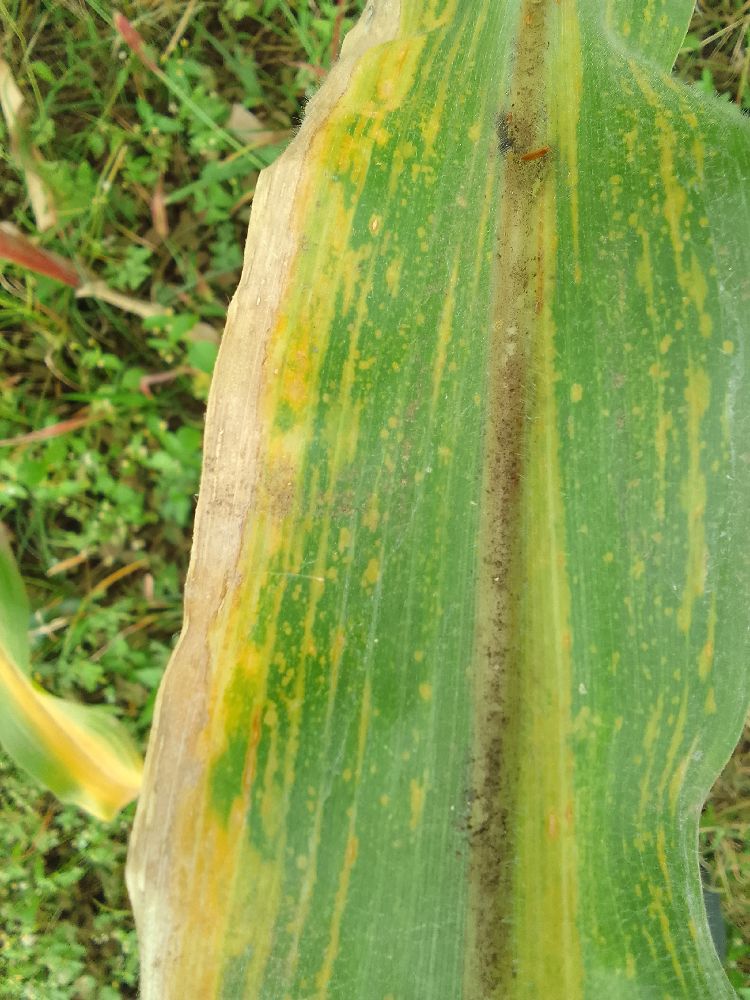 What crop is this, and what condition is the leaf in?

maize, maize lethal necrosis
